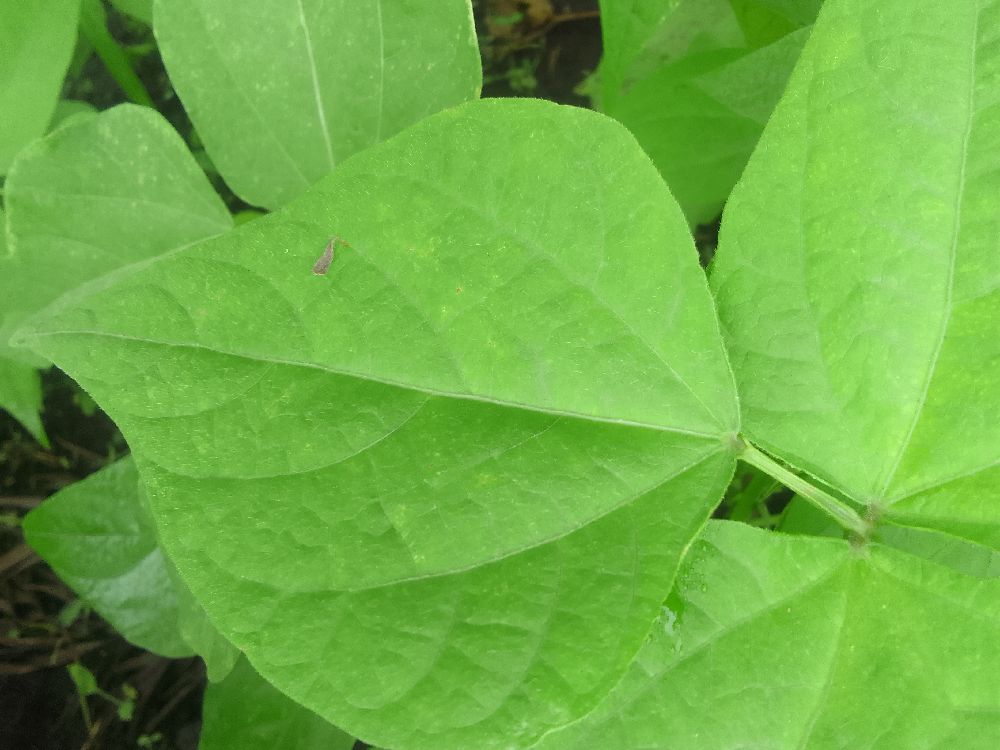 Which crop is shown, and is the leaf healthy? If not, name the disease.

common bean, healthy
